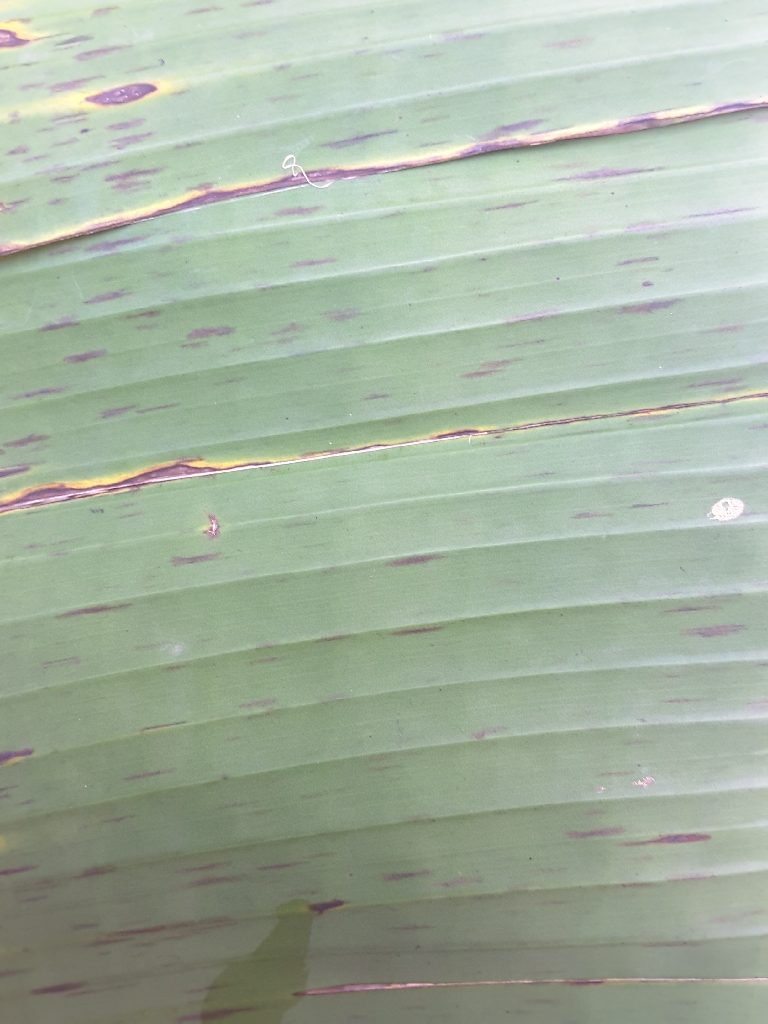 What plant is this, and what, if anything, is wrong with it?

banana, black sigatoka
